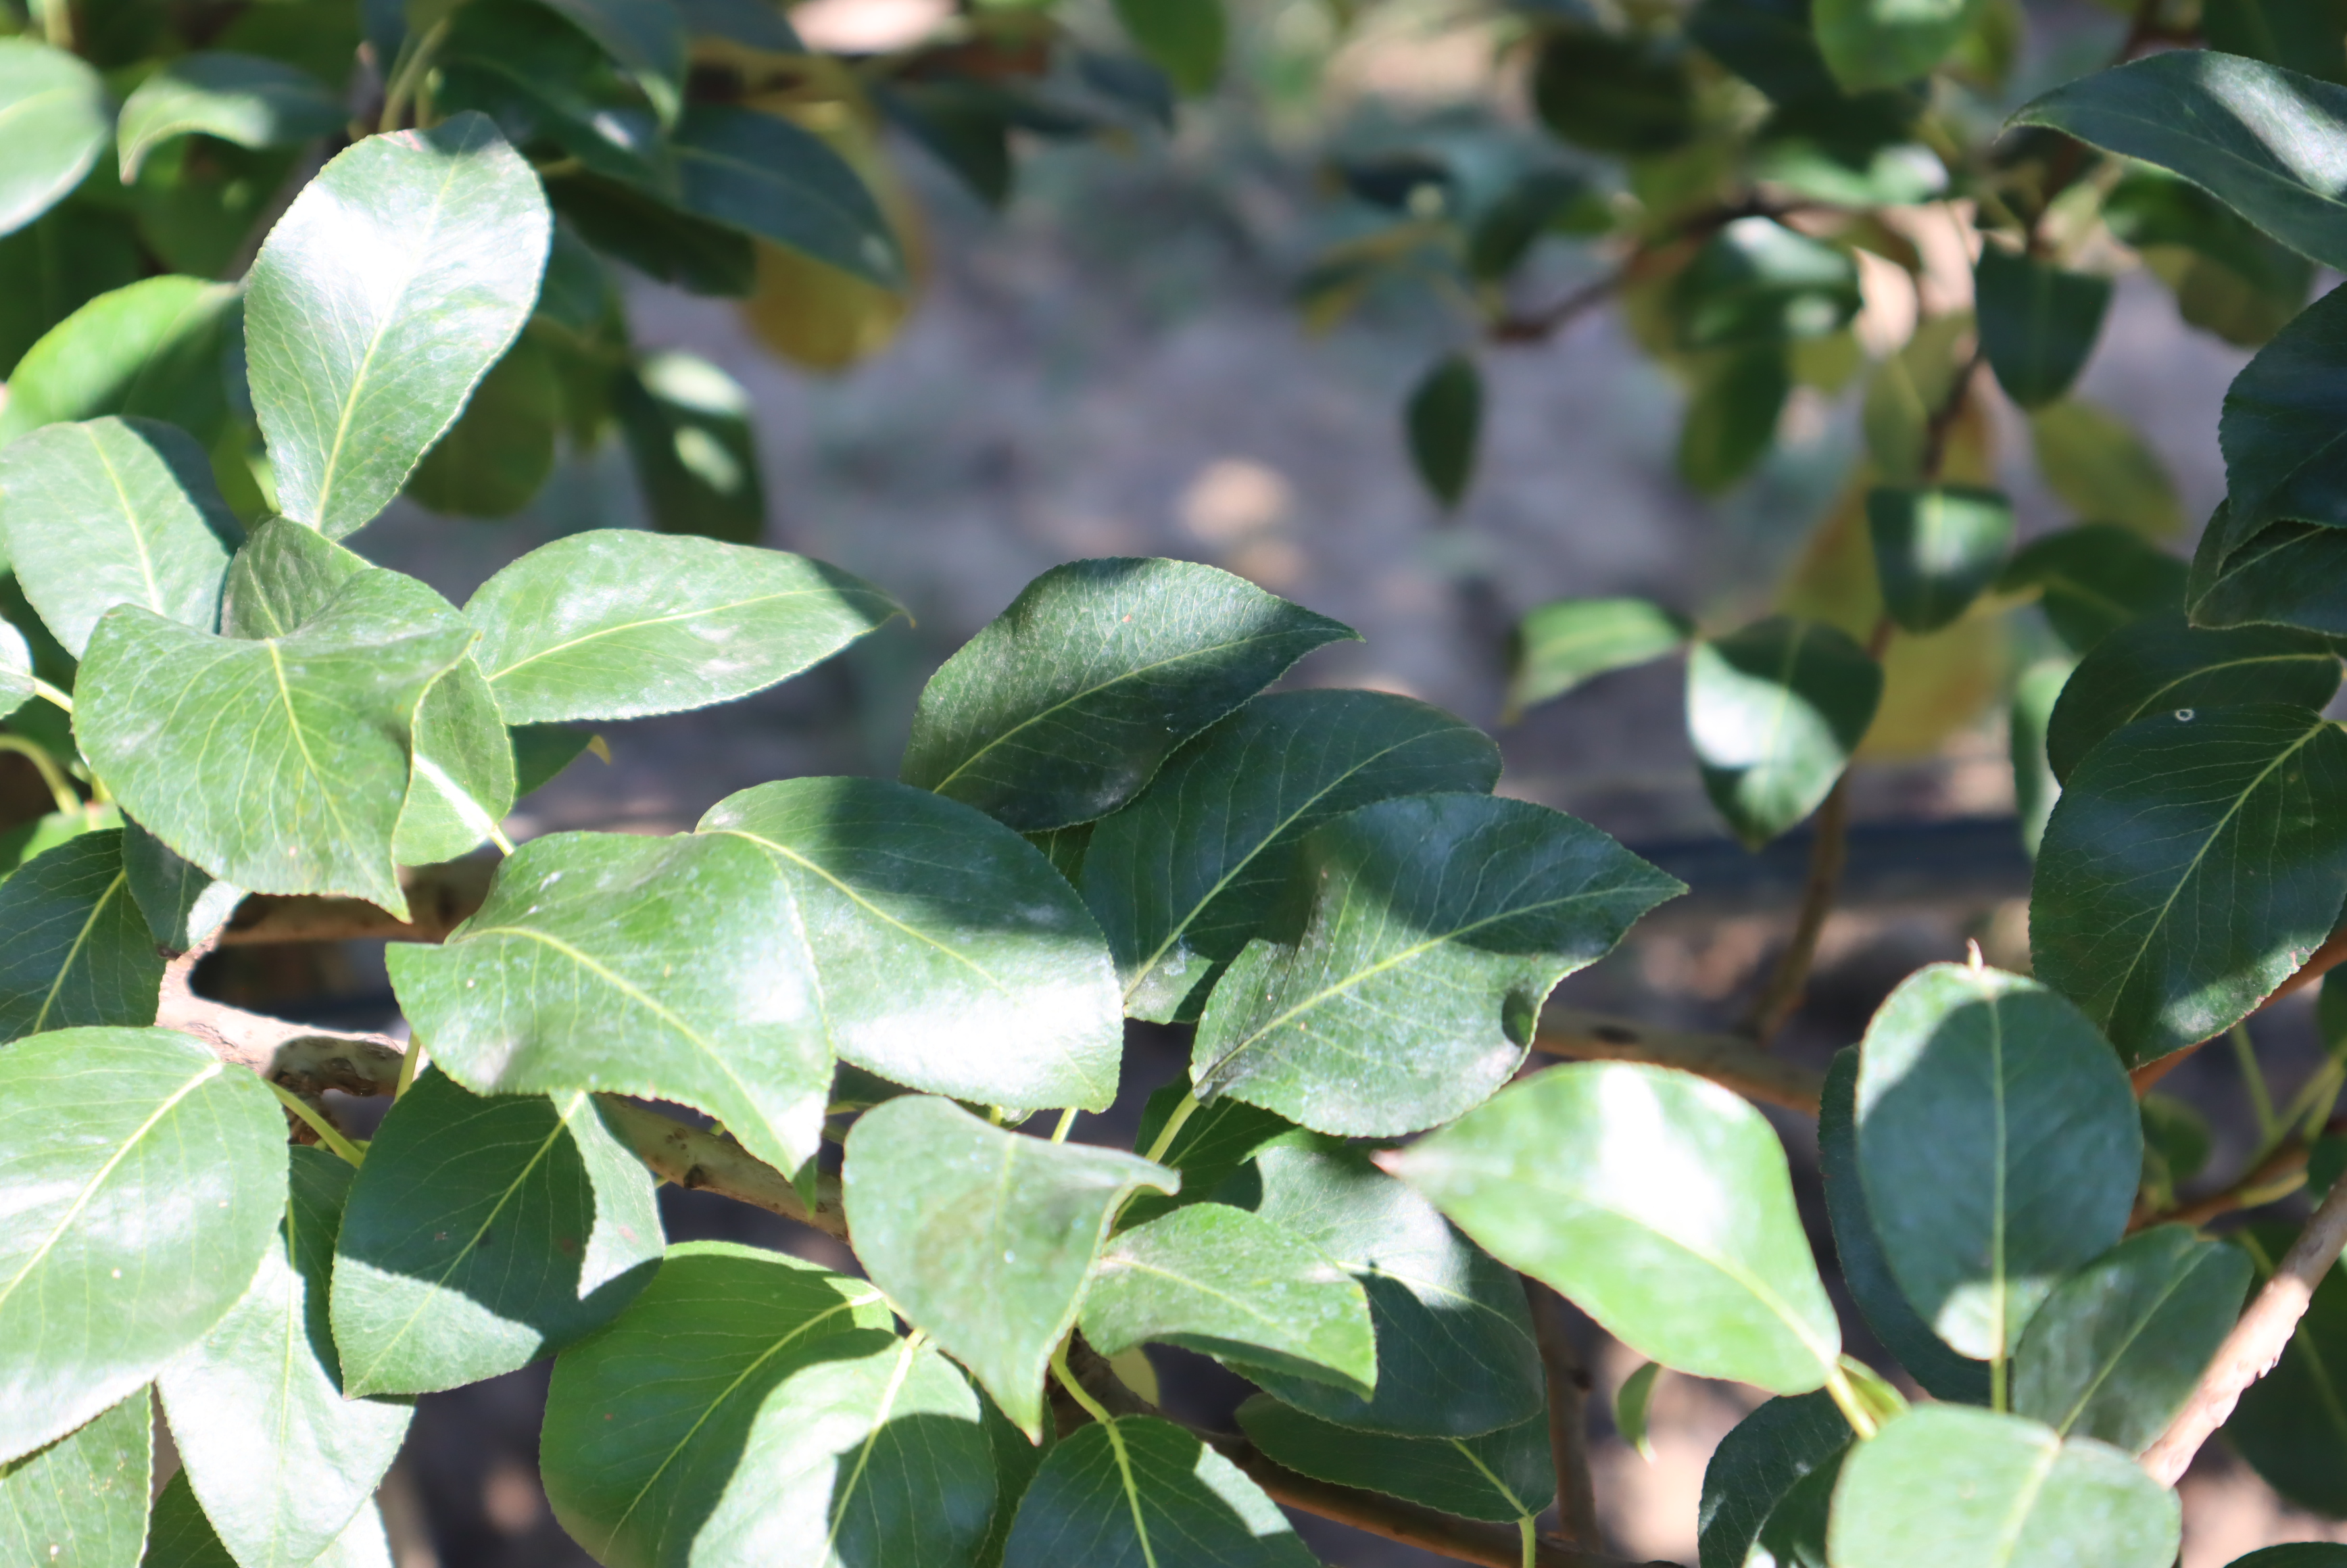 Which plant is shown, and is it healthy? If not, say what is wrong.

pear, healthy
